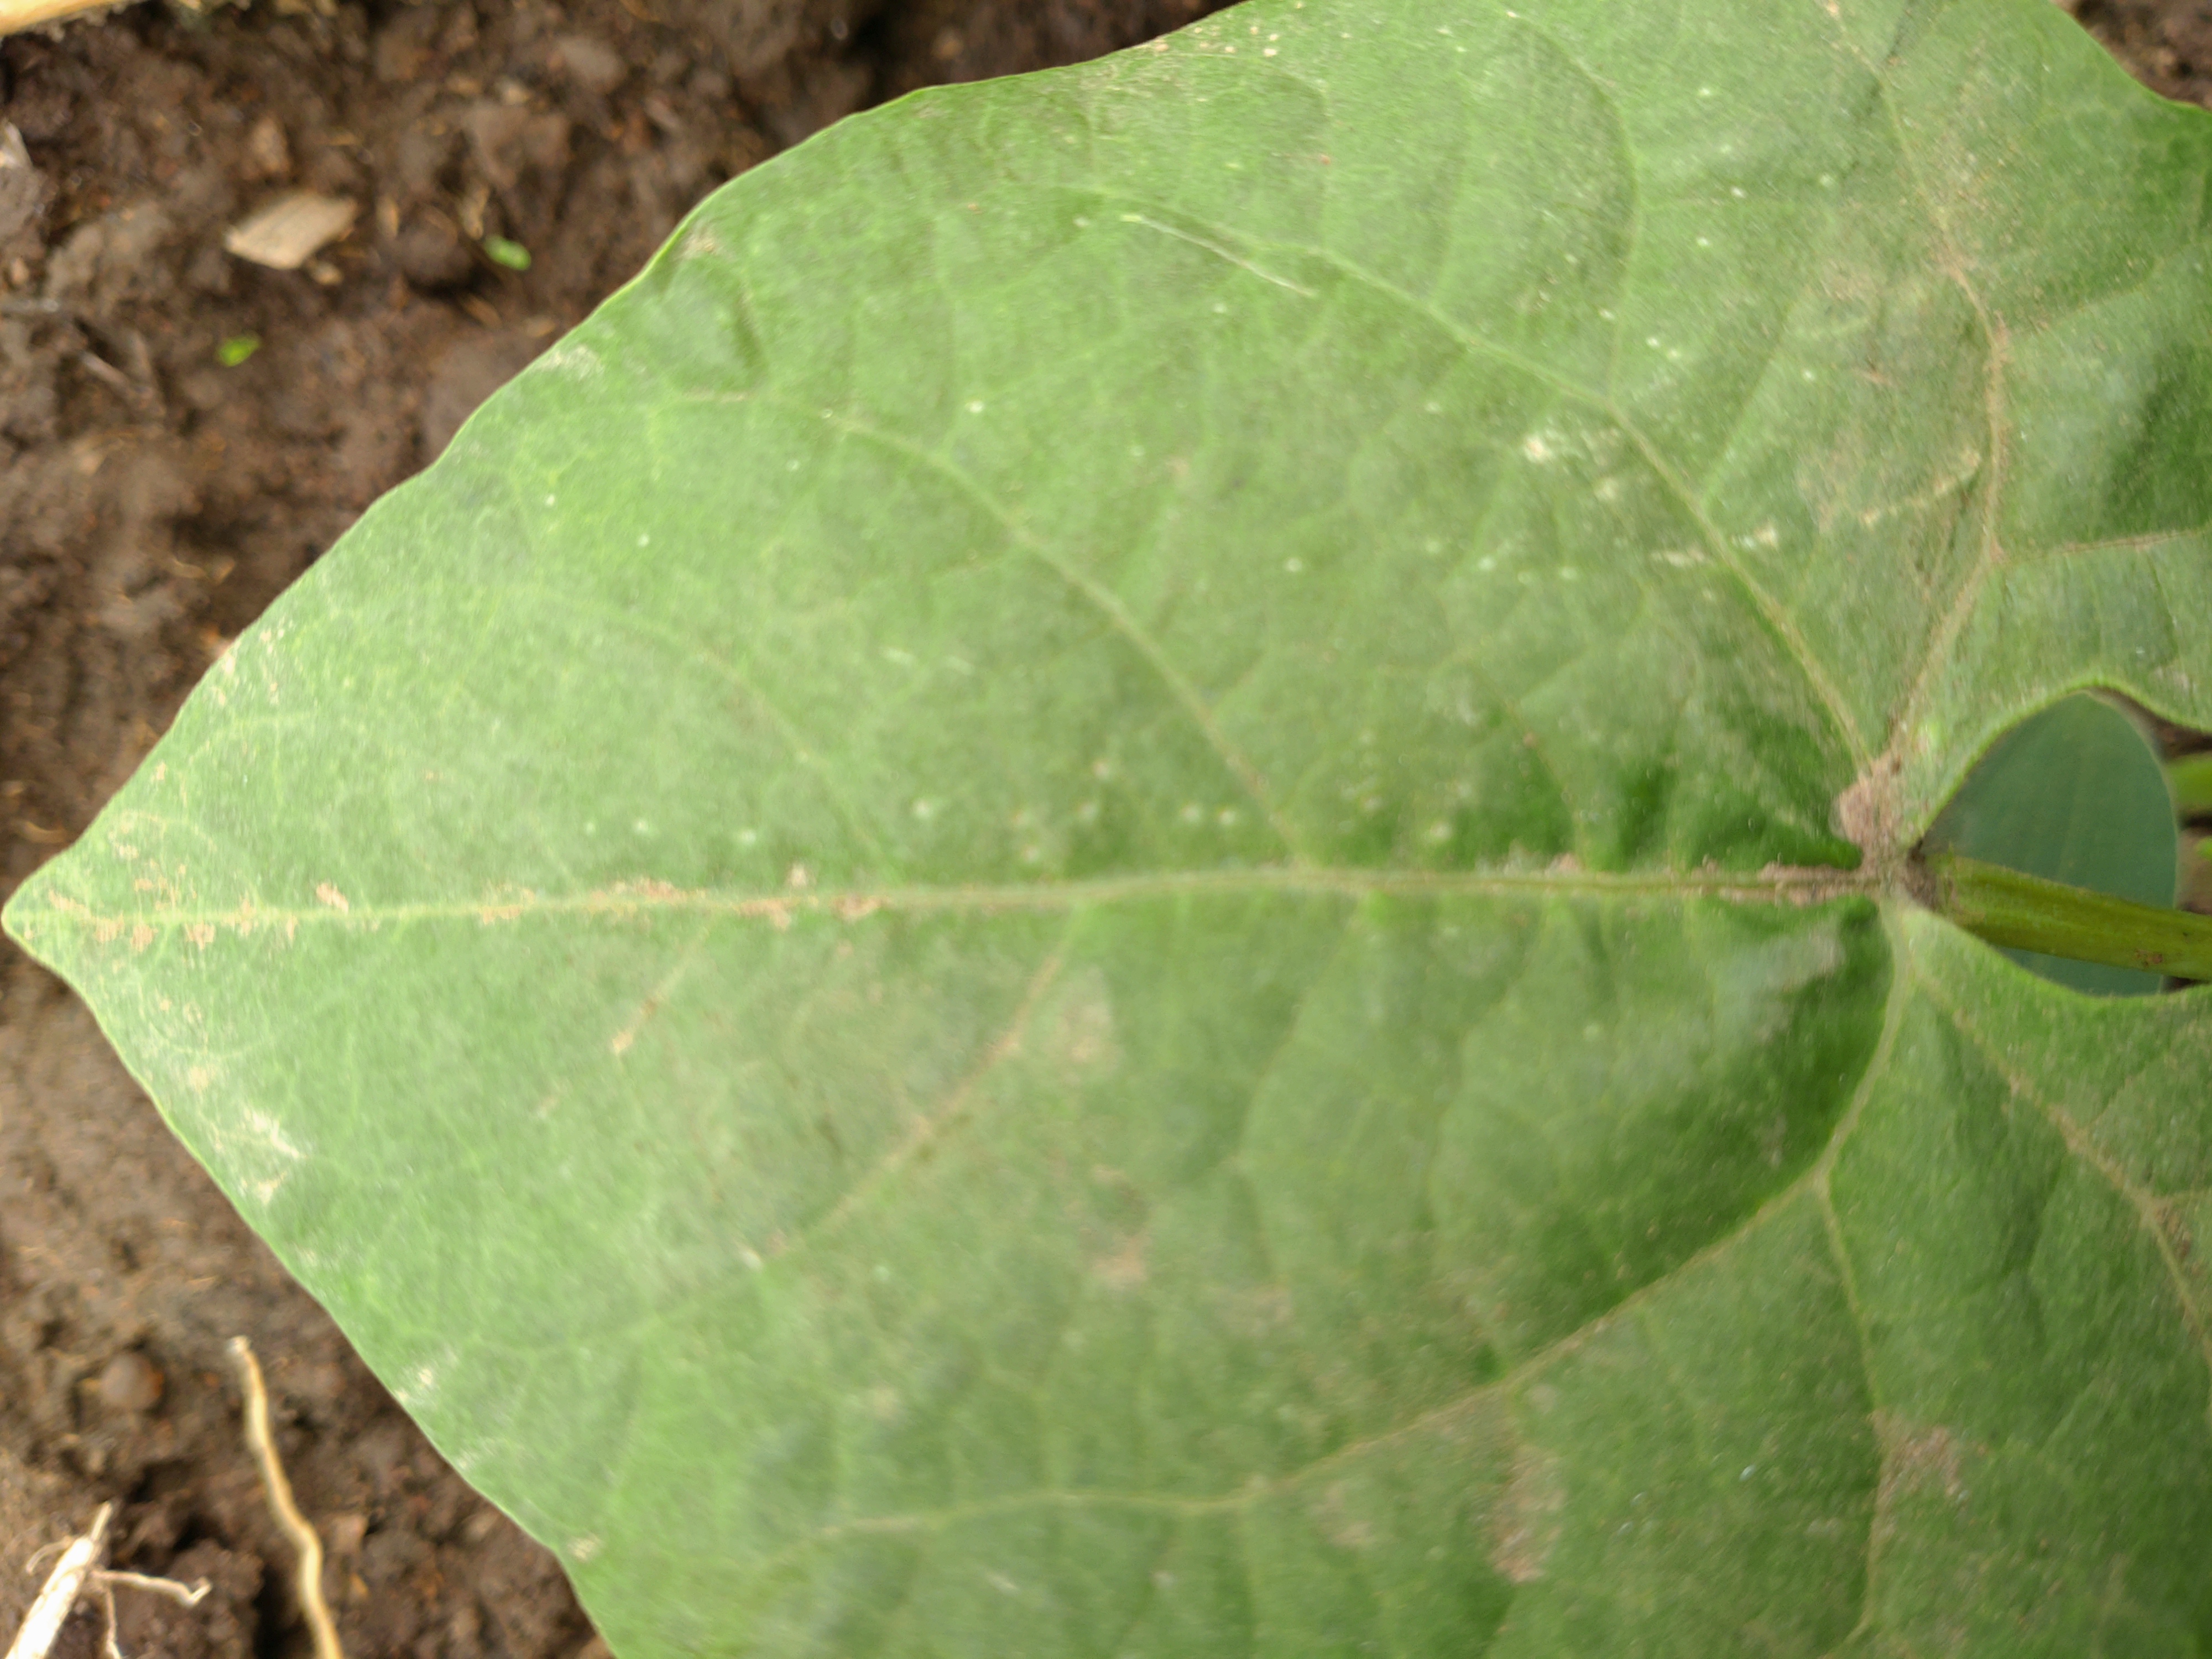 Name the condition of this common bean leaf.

healthy
